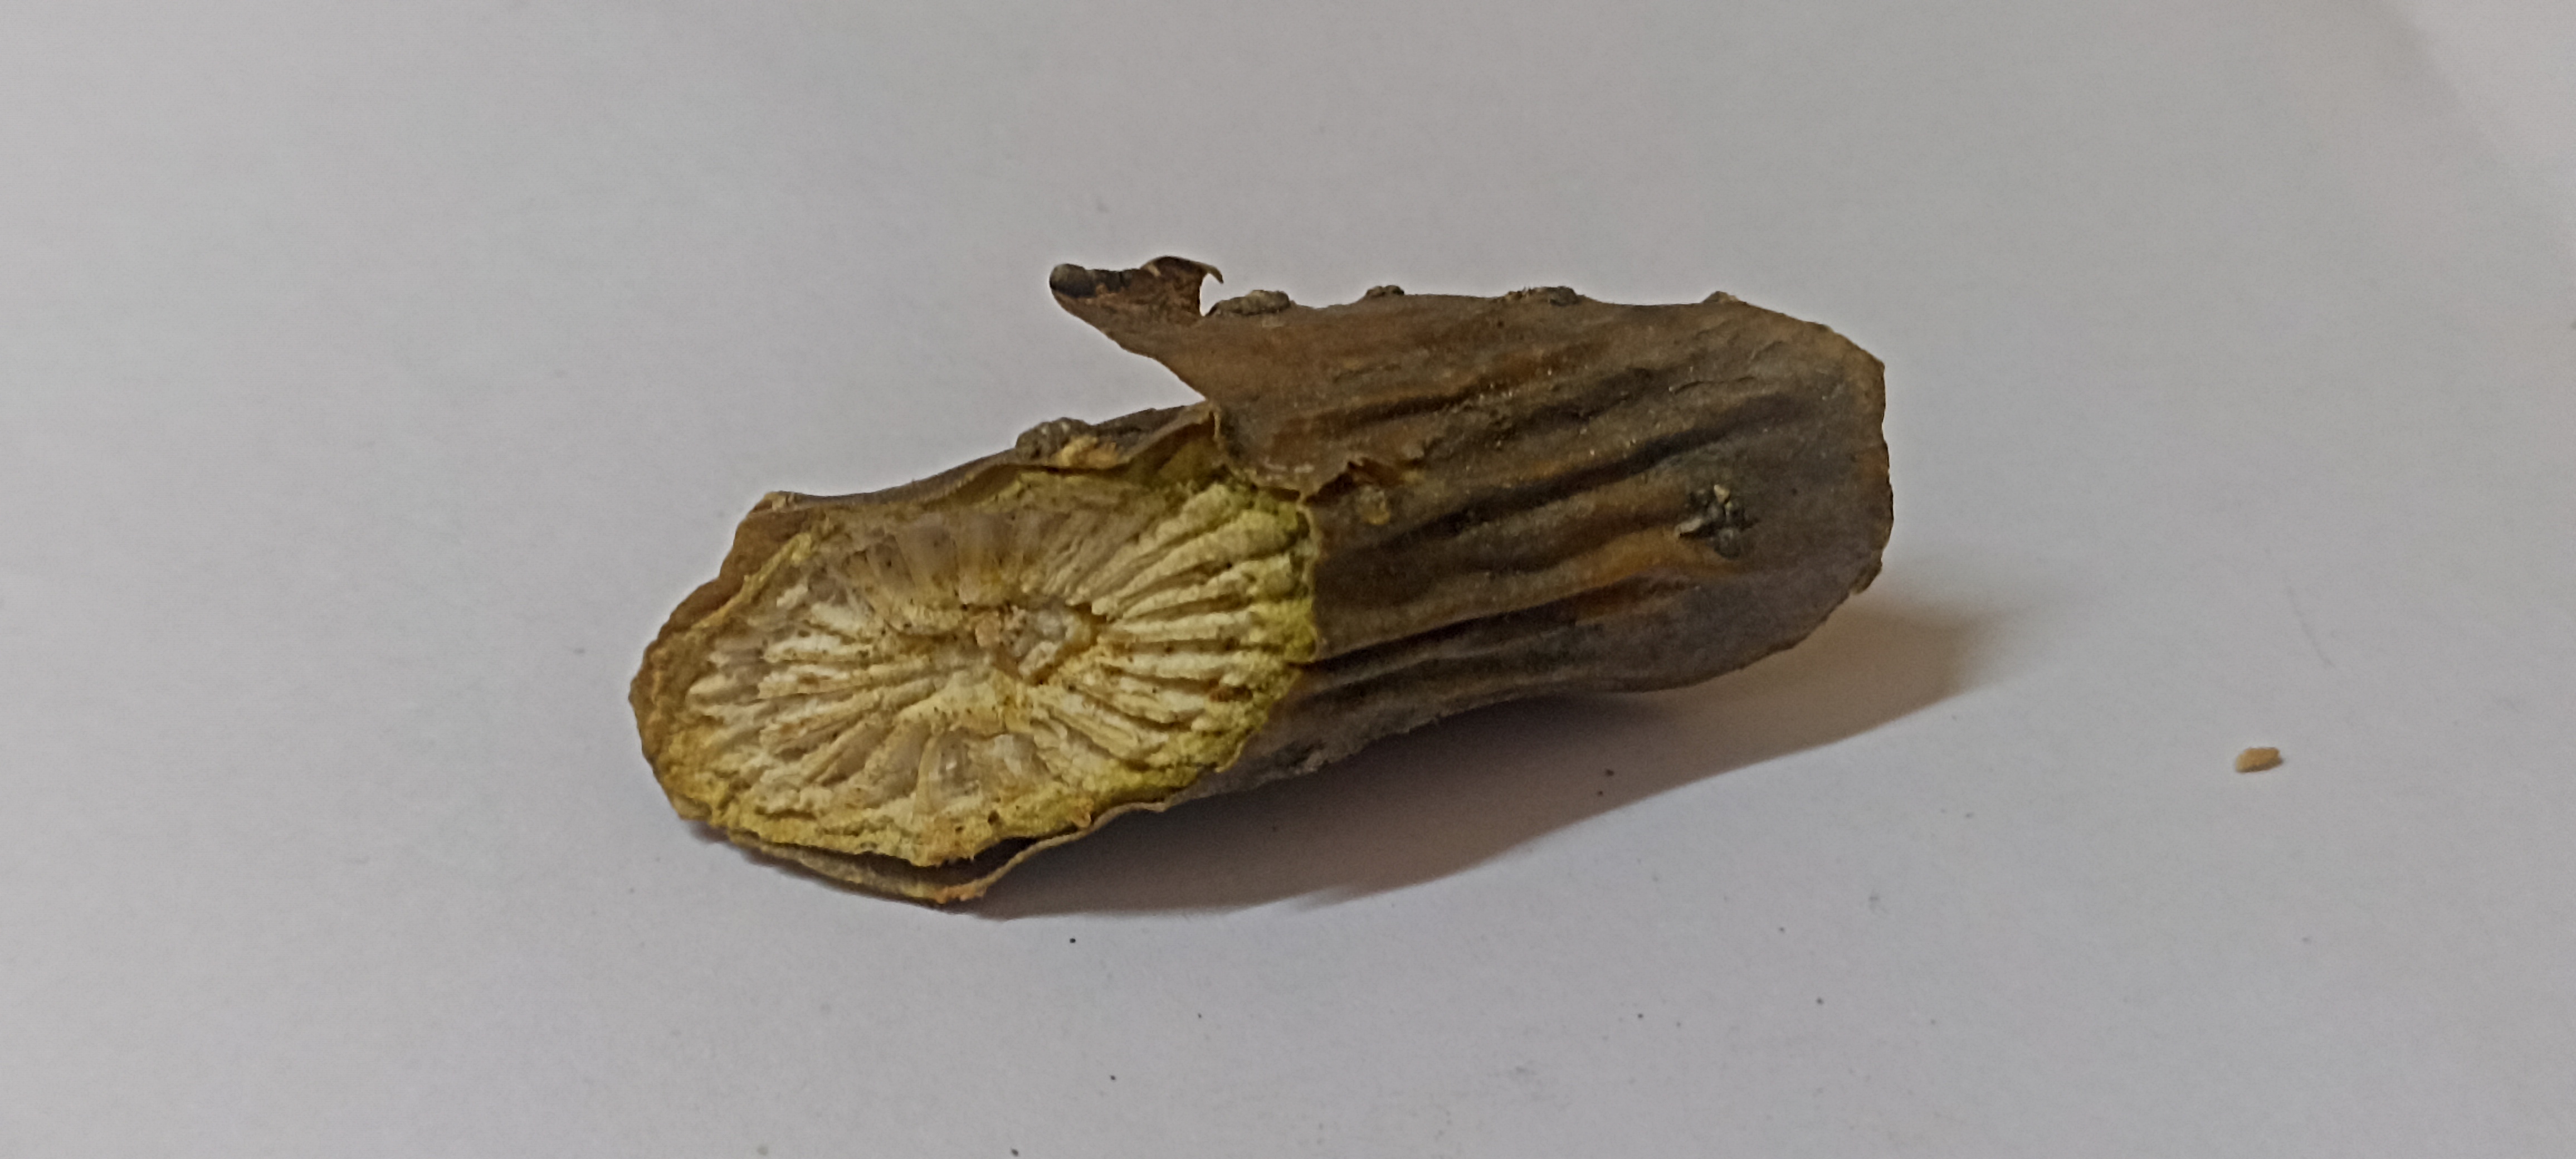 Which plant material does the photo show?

gulvel
